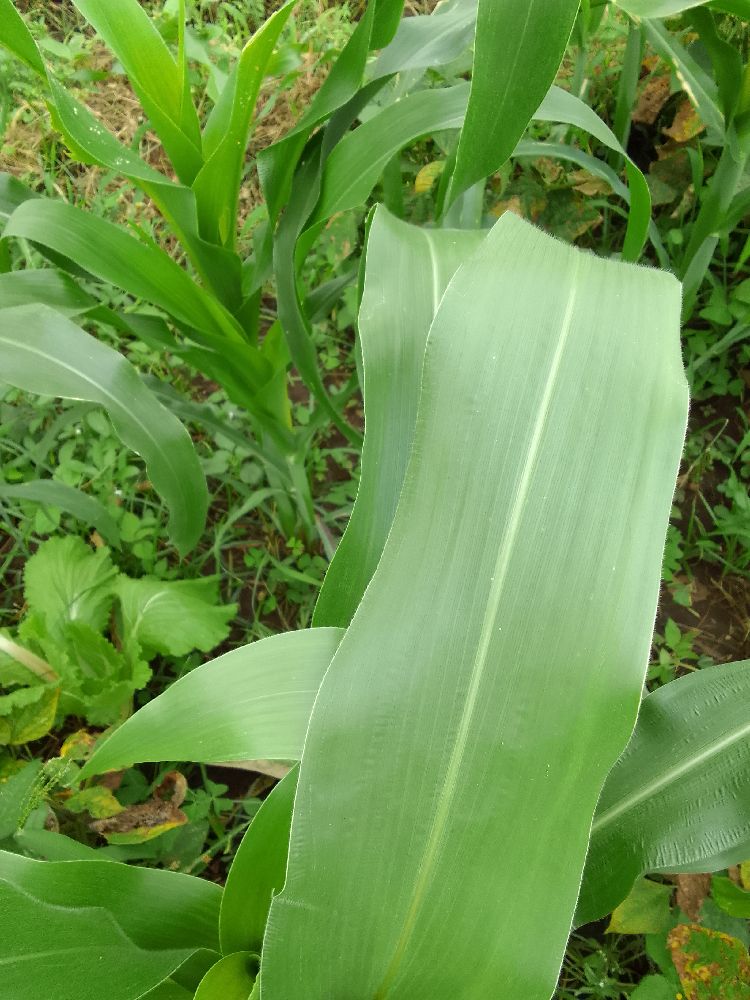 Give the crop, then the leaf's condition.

maize, healthy
